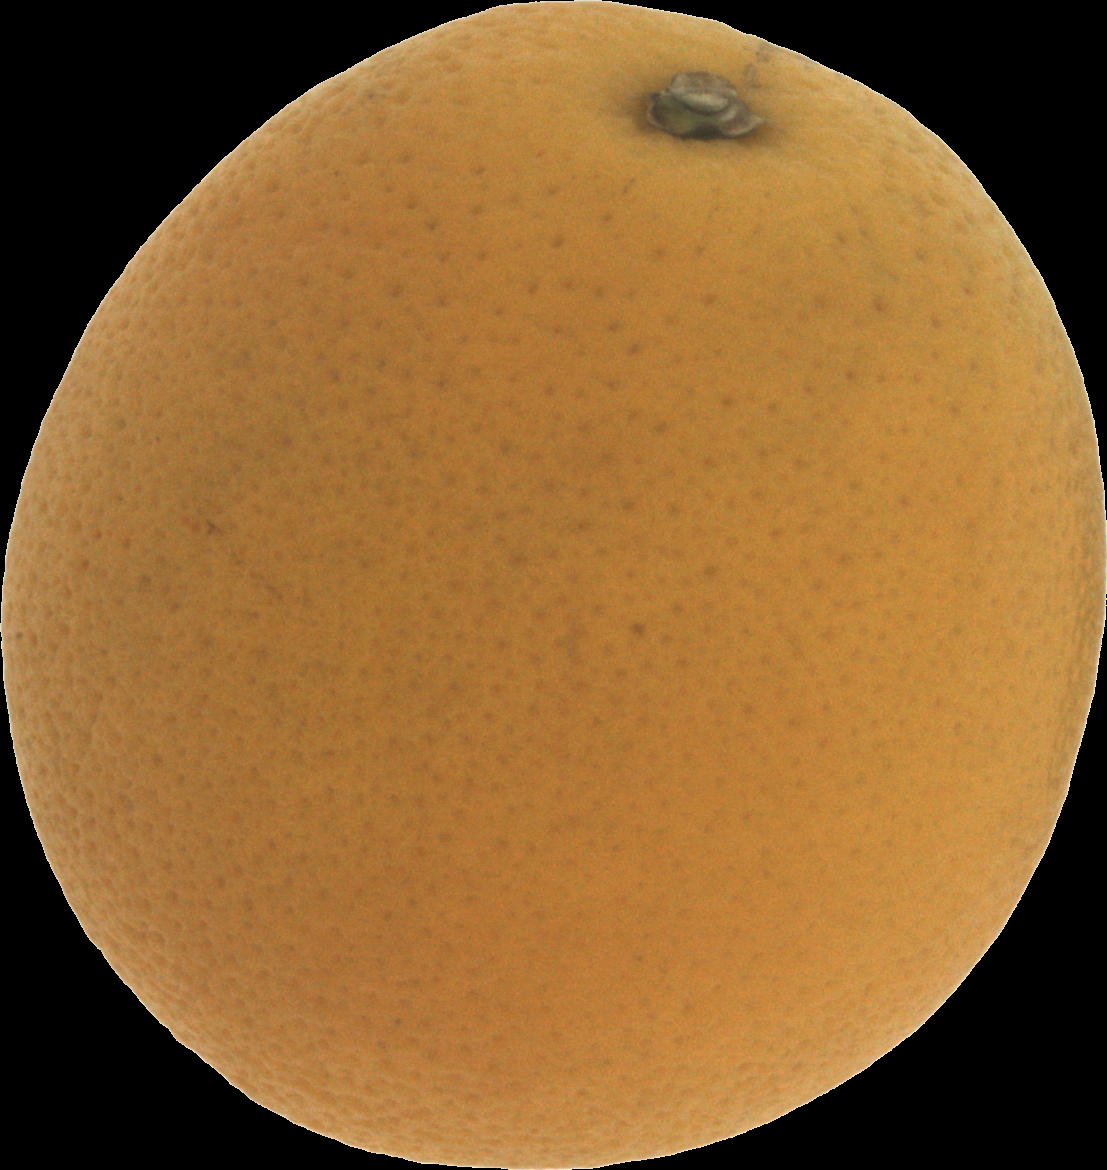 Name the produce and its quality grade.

orange, bad
